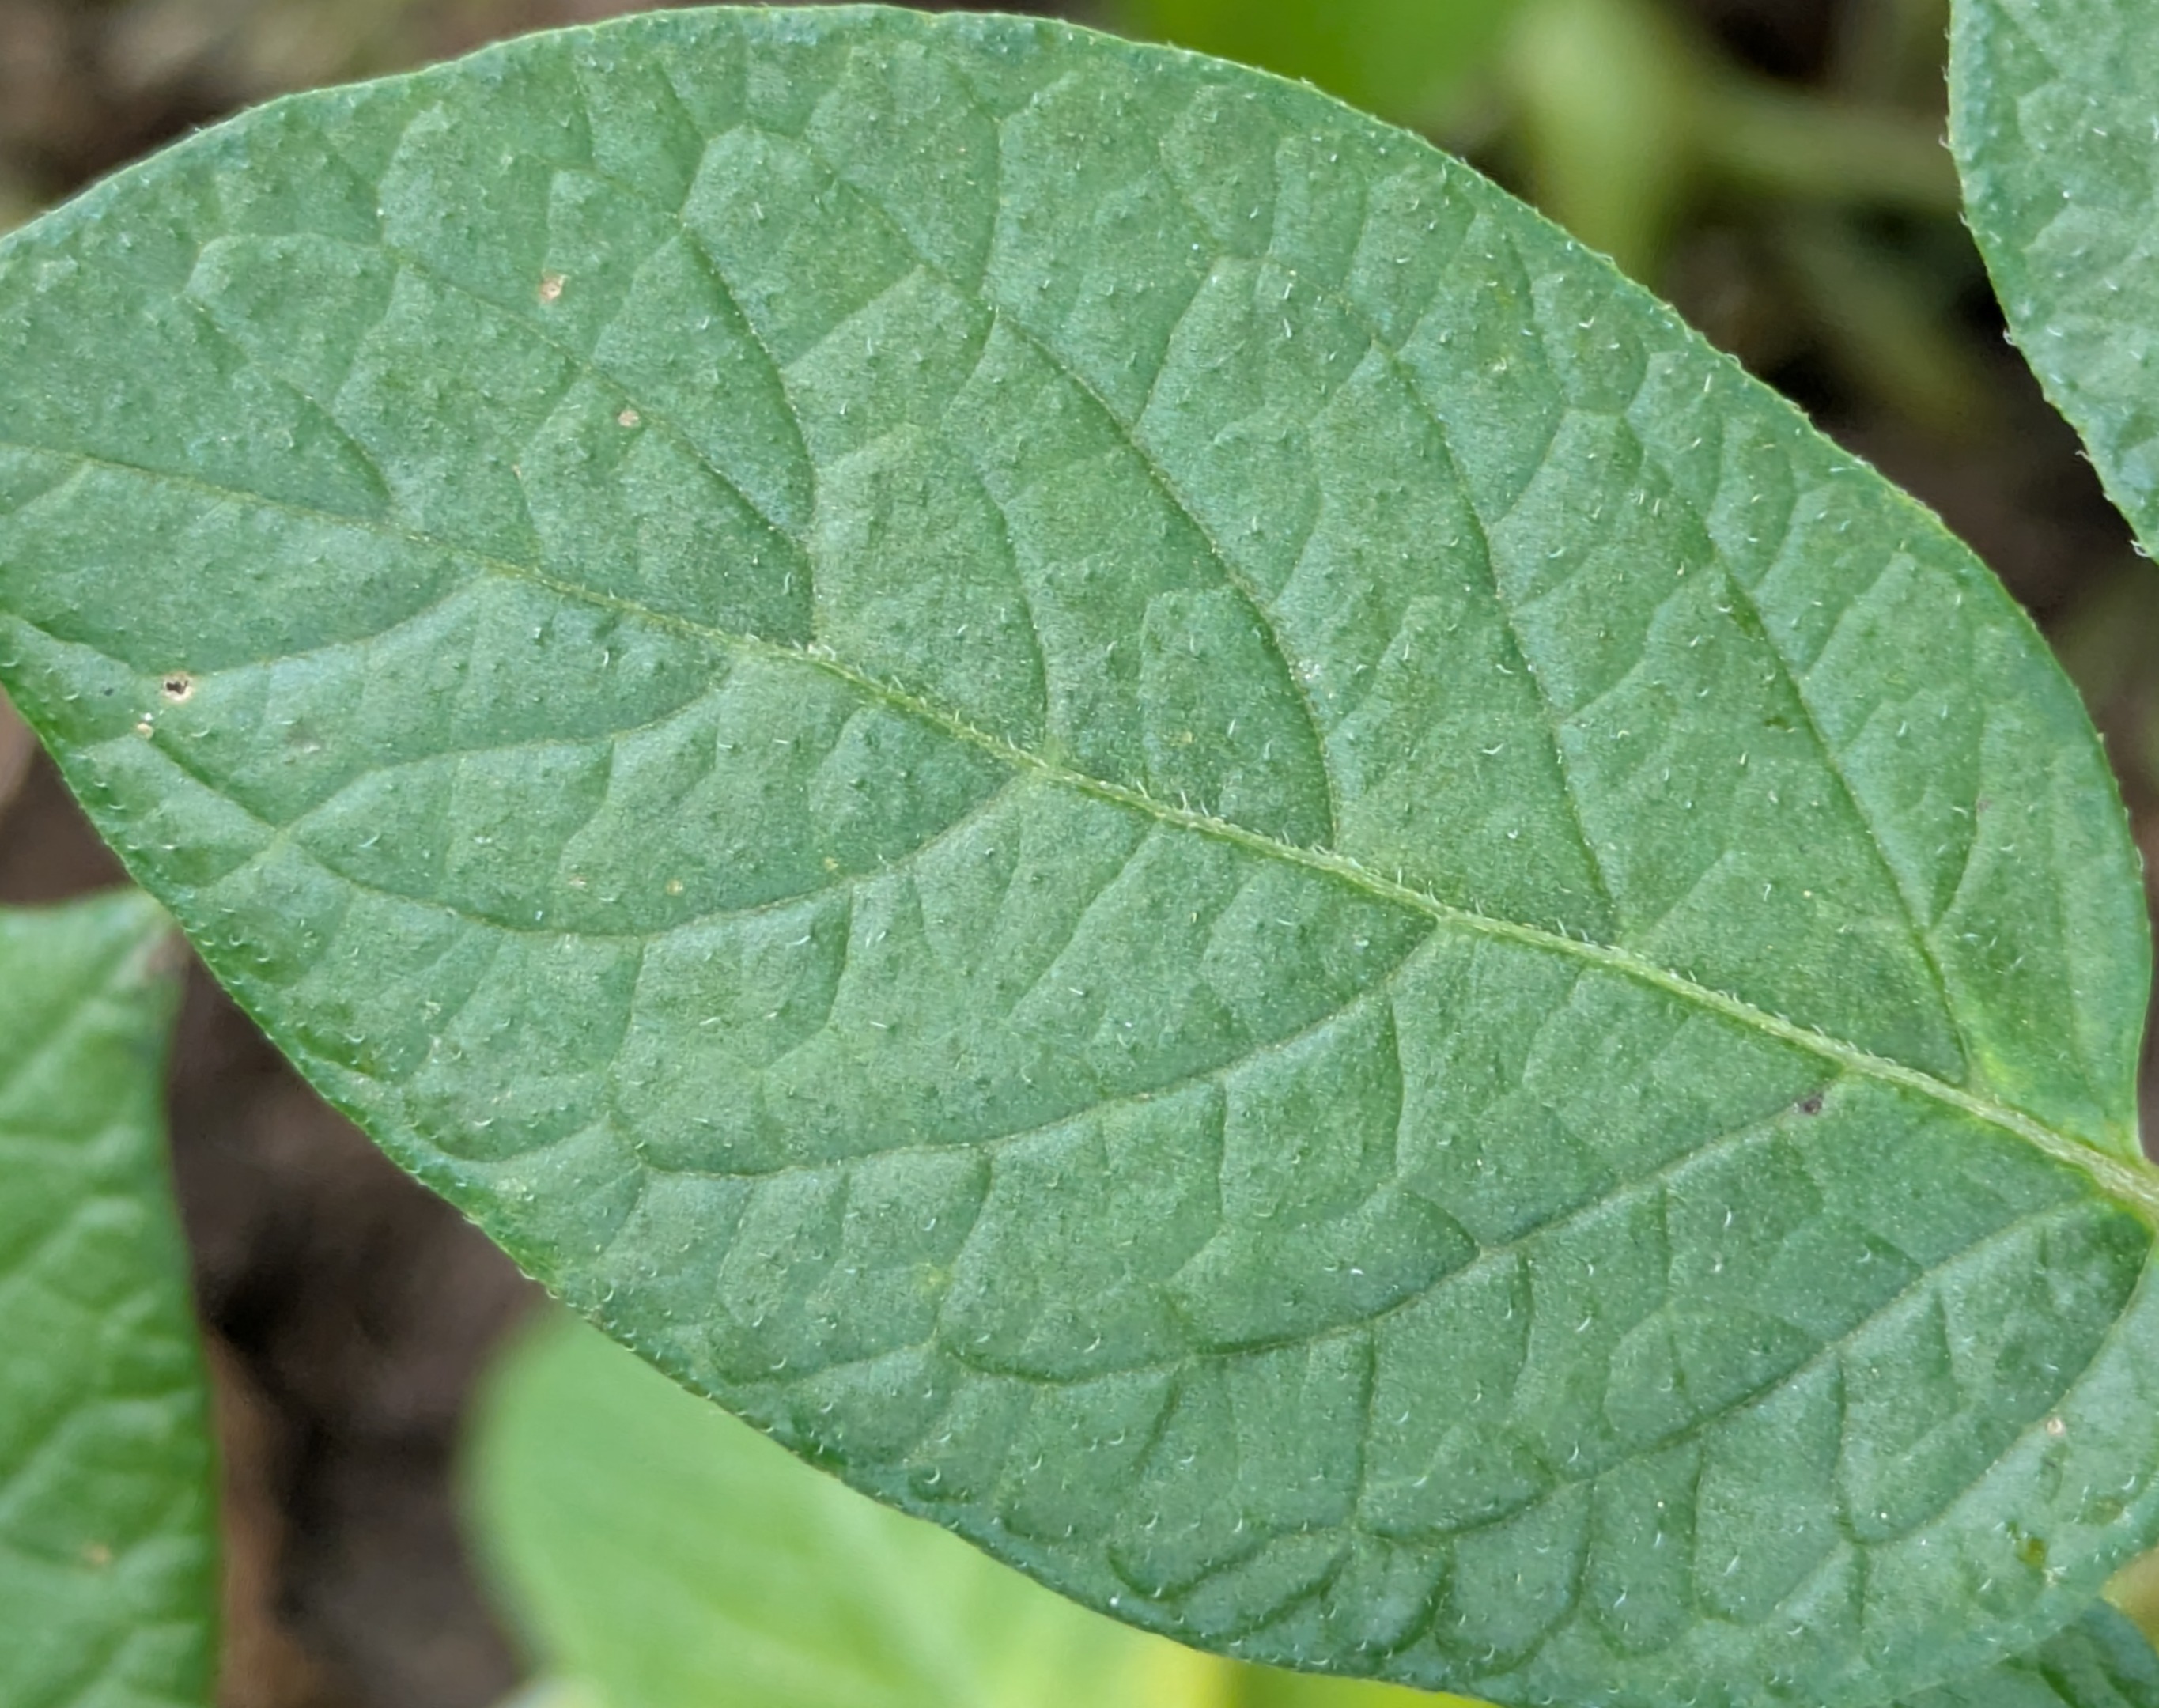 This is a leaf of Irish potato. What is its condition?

healthy
